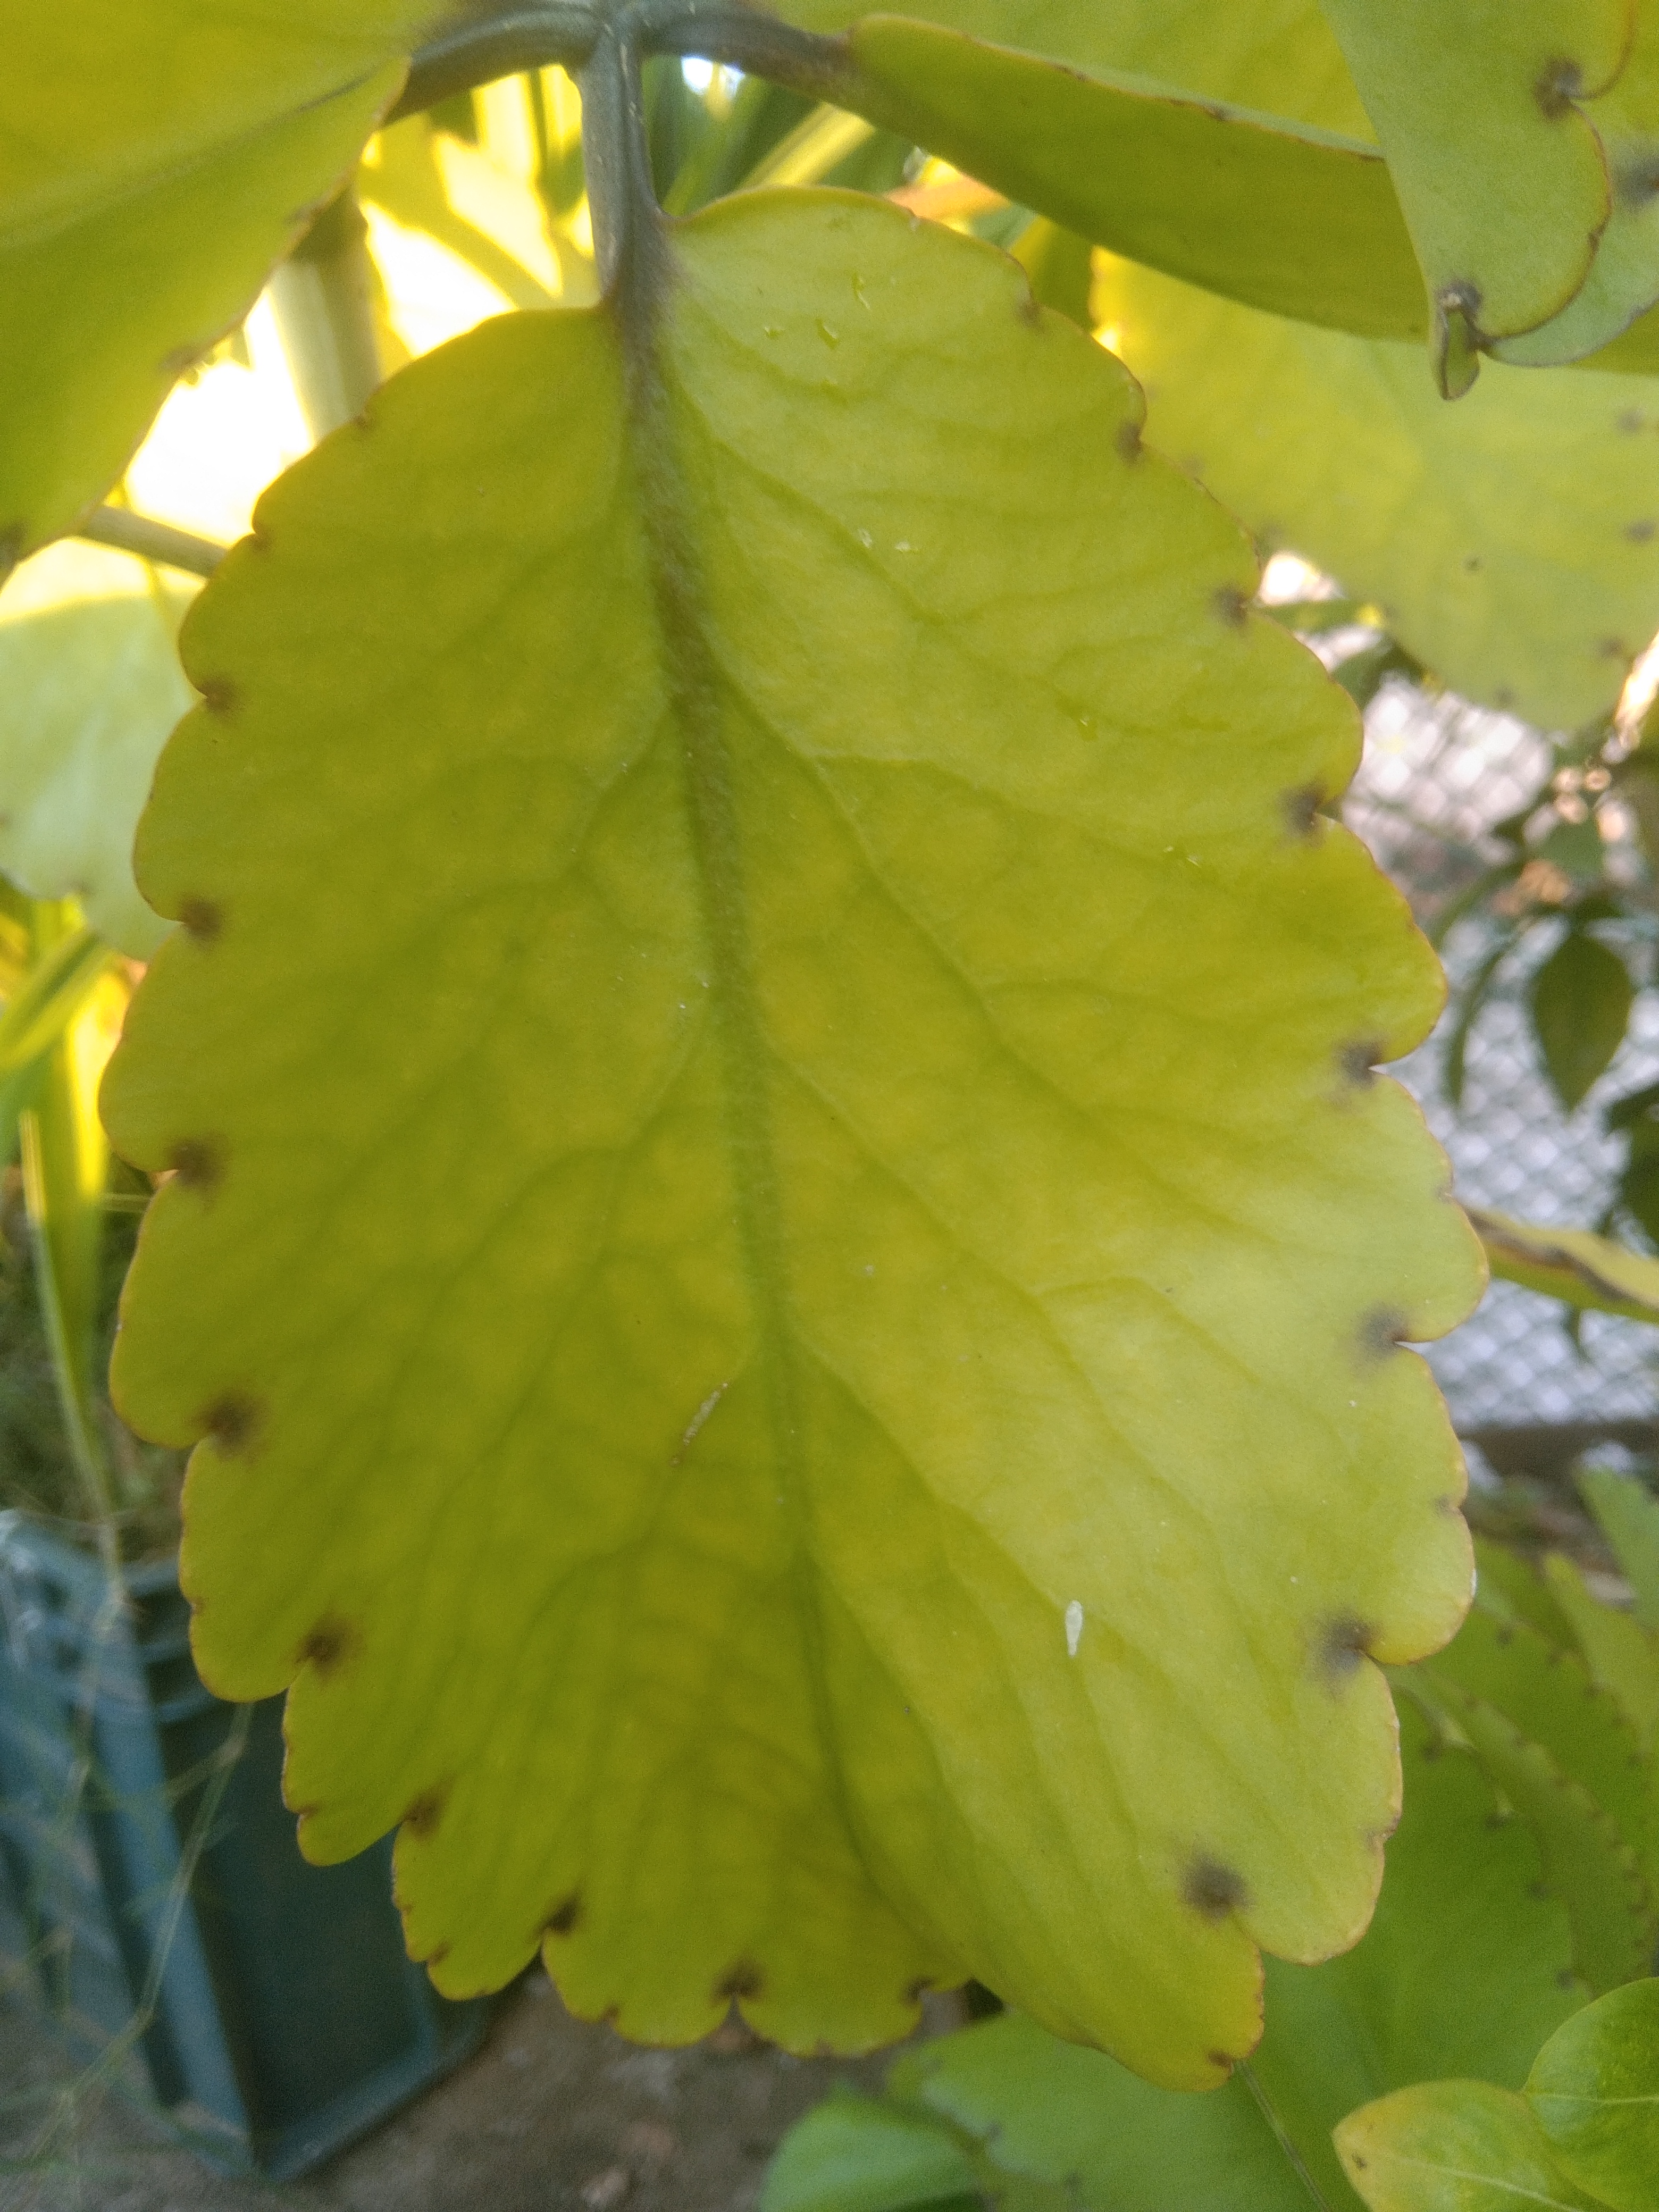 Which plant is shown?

pathorkuci
